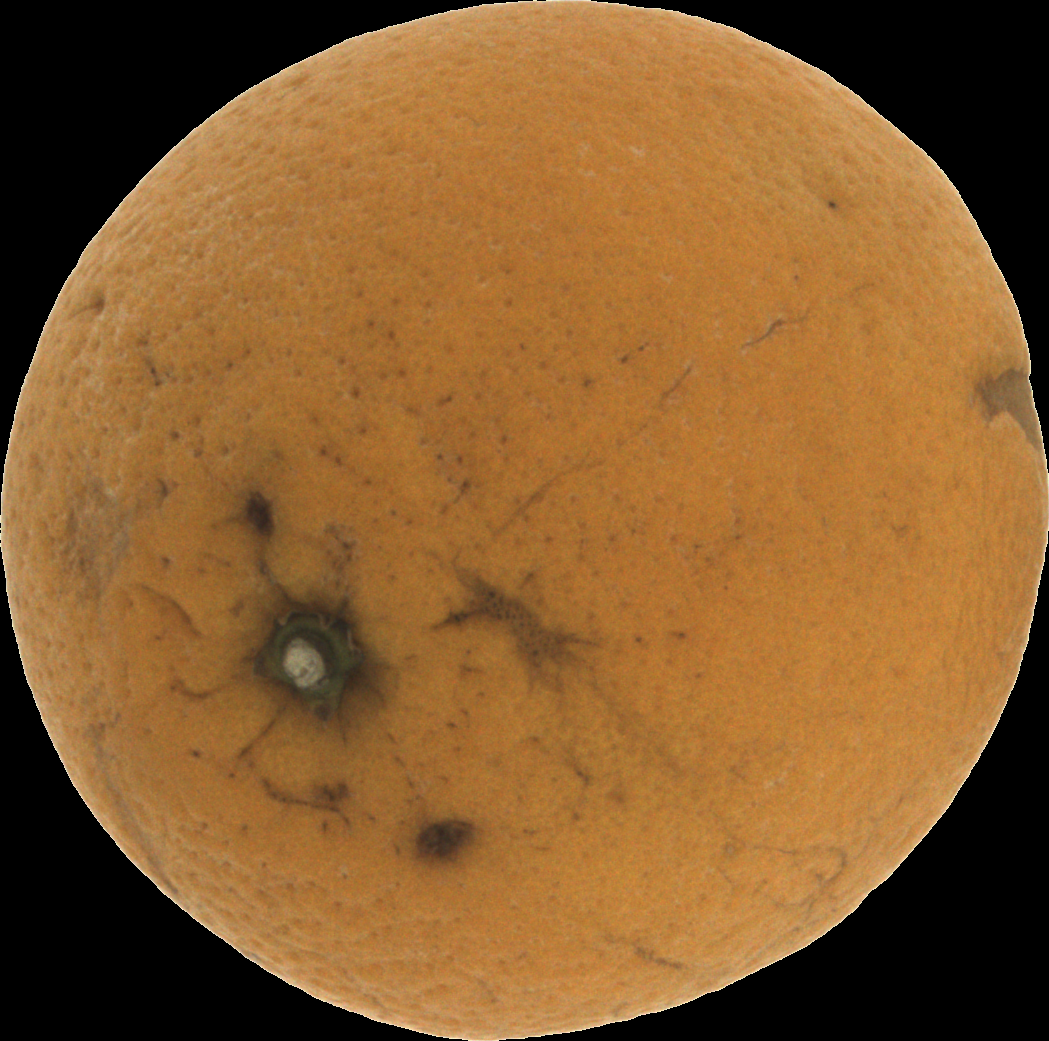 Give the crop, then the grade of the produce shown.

orange, bad
